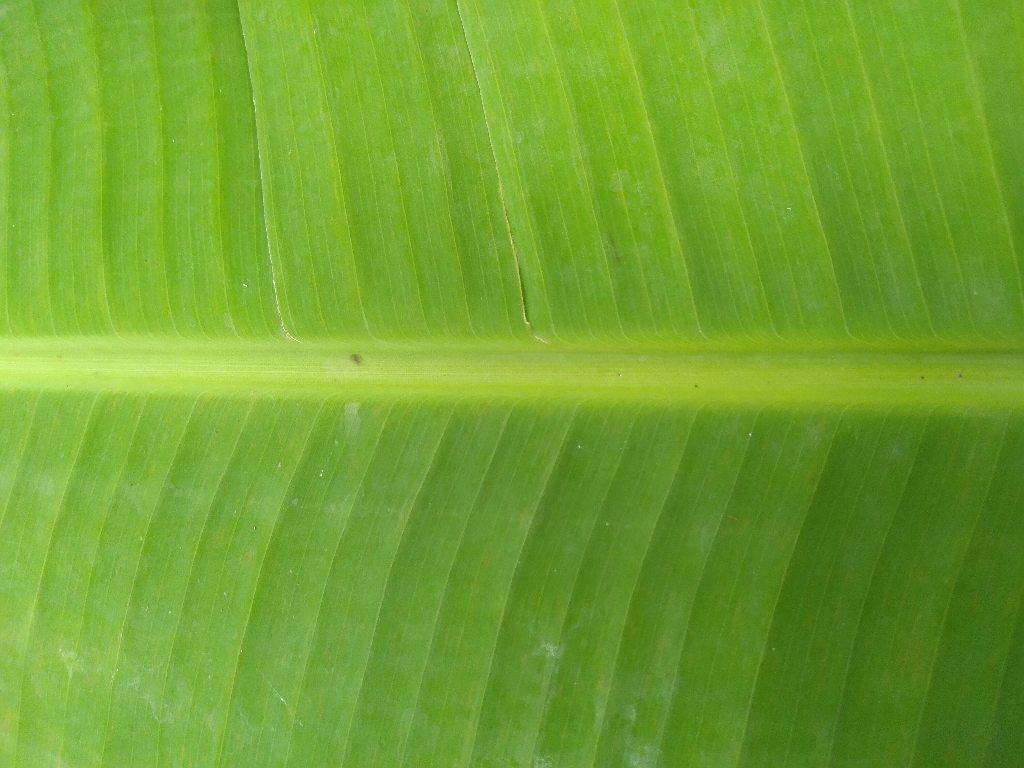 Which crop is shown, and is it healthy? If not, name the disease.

banana, healthy
